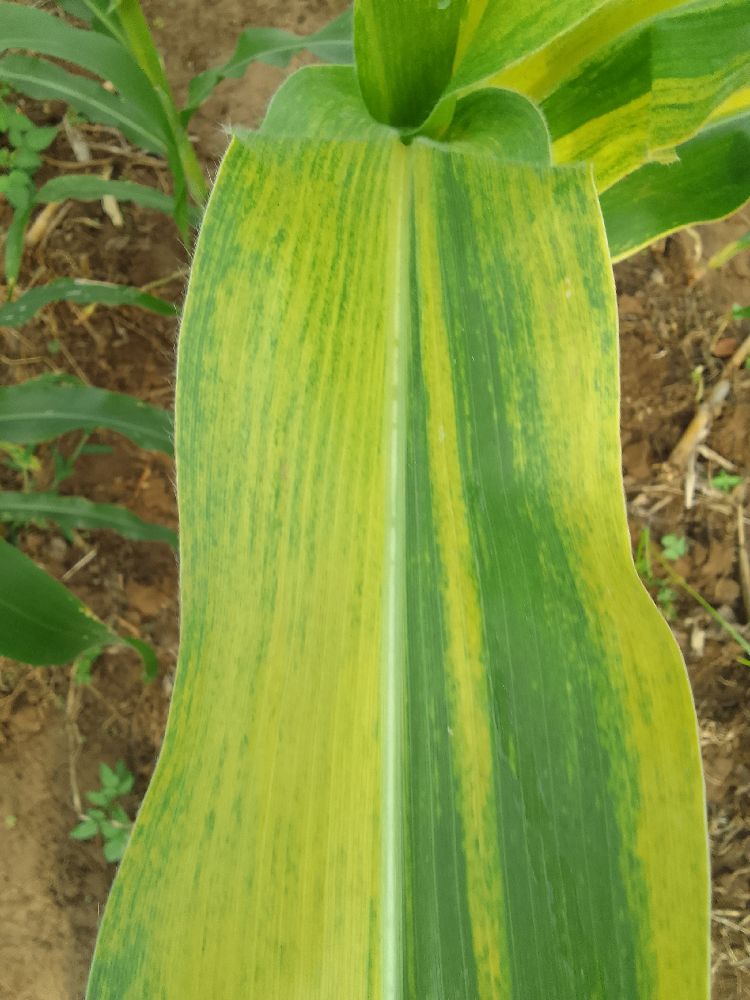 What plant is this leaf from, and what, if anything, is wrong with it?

maize, maize lethal necrosis
